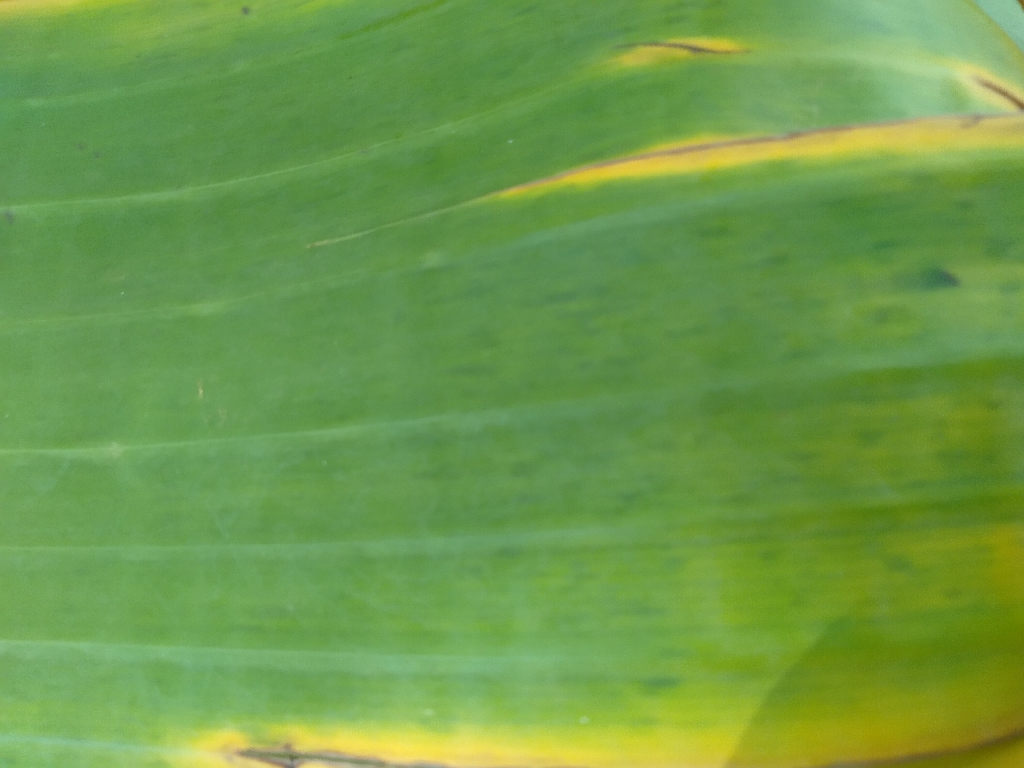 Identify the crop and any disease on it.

banana, fusarium wilt race 1
